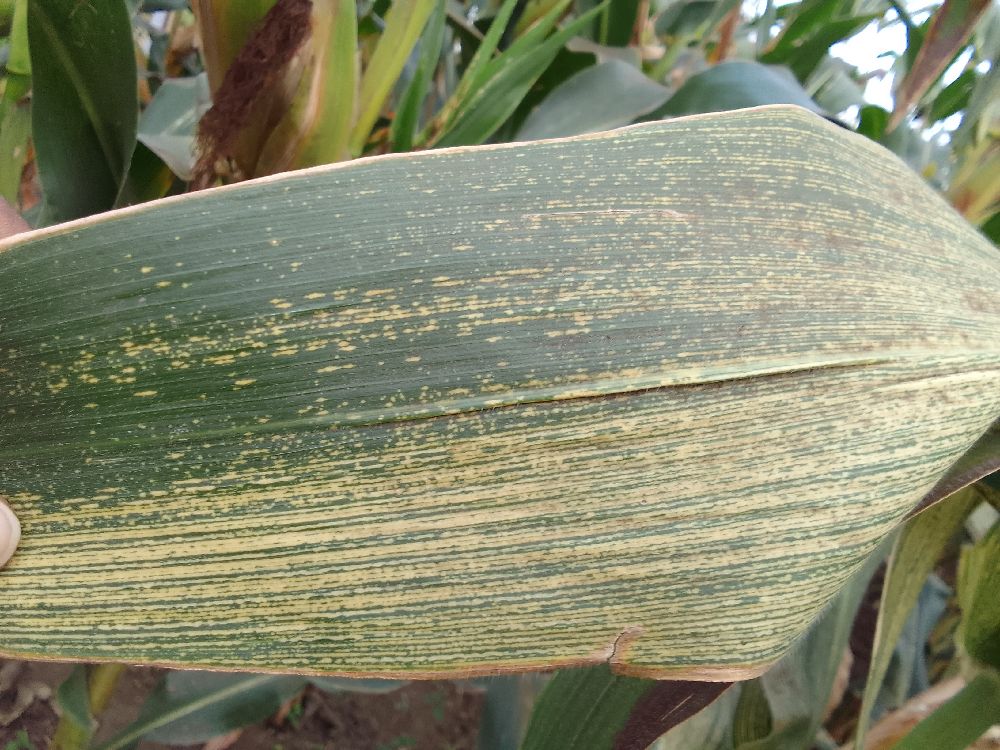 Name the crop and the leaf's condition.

maize, maize streak virus
